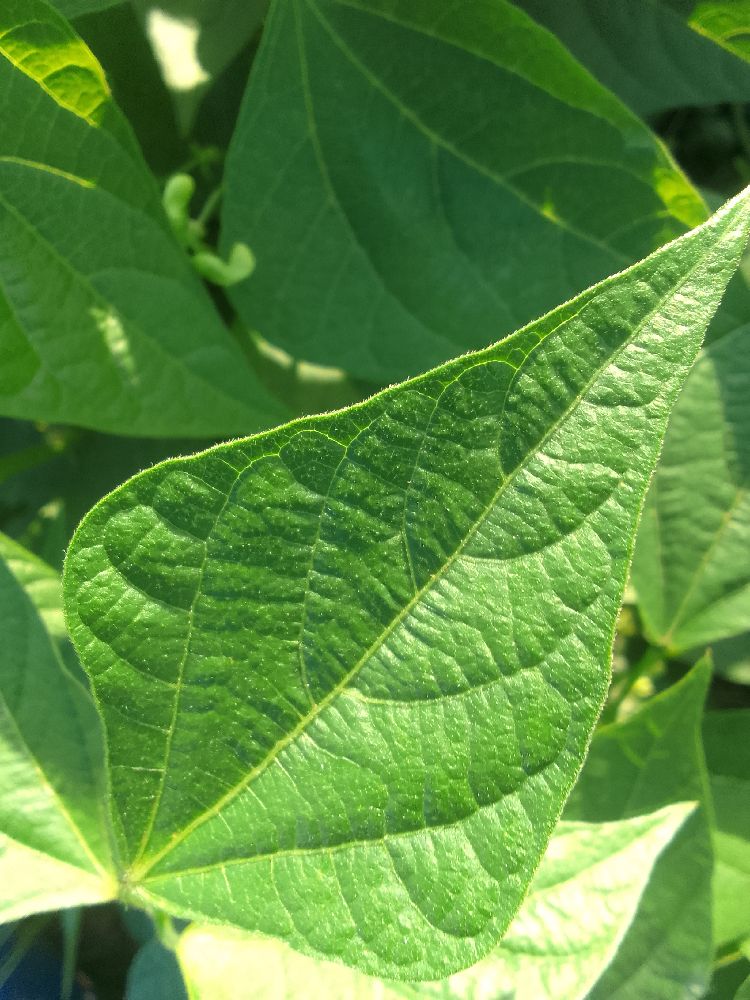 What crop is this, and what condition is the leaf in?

common bean, healthy
